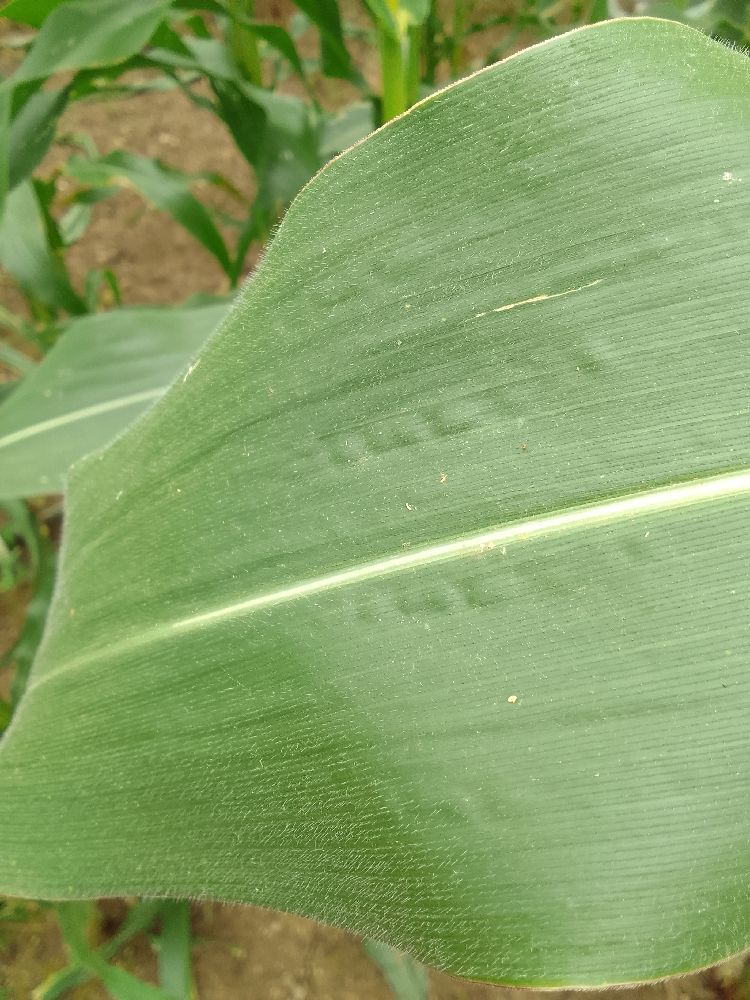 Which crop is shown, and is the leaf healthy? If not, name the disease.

maize, healthy
